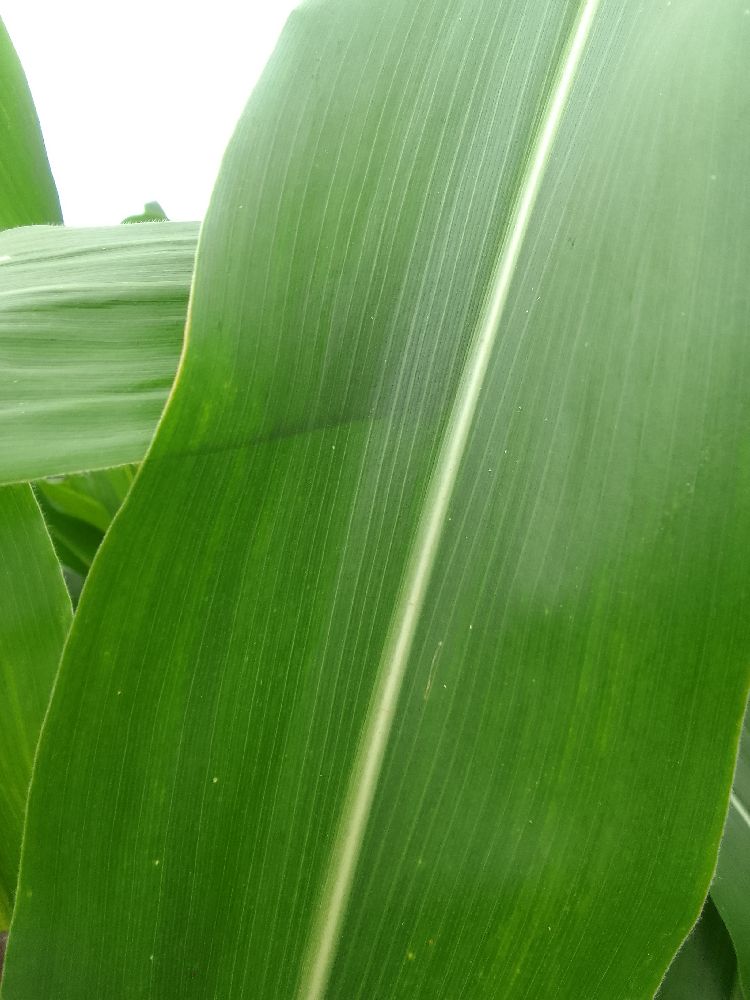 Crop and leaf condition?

maize, healthy
